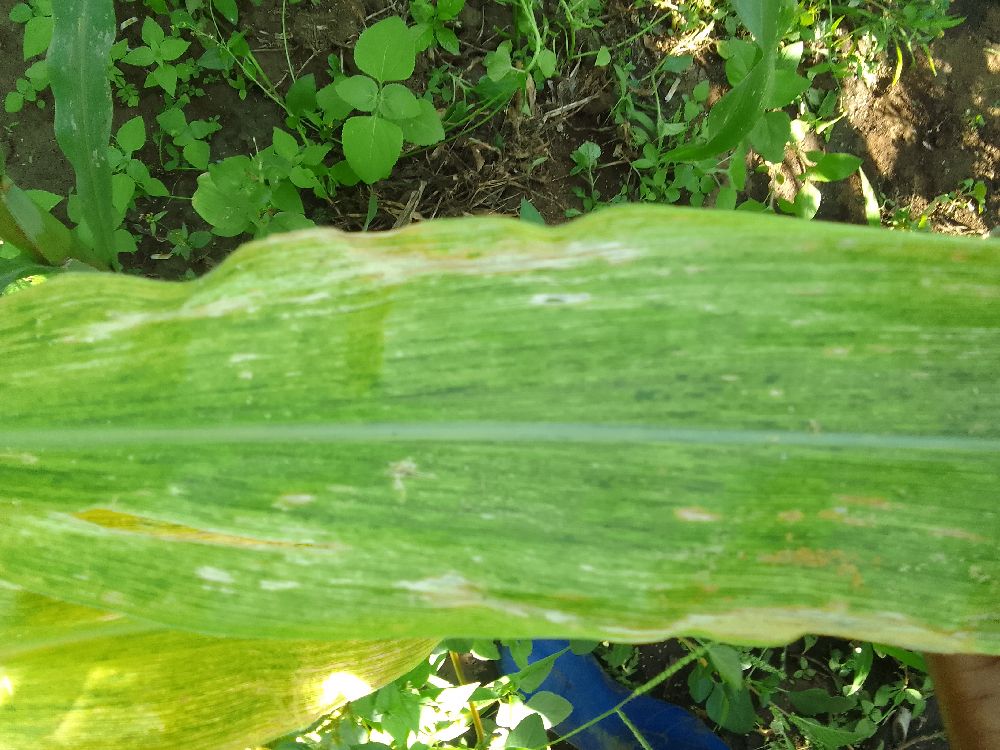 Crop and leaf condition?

maize, maize lethal necrosis
